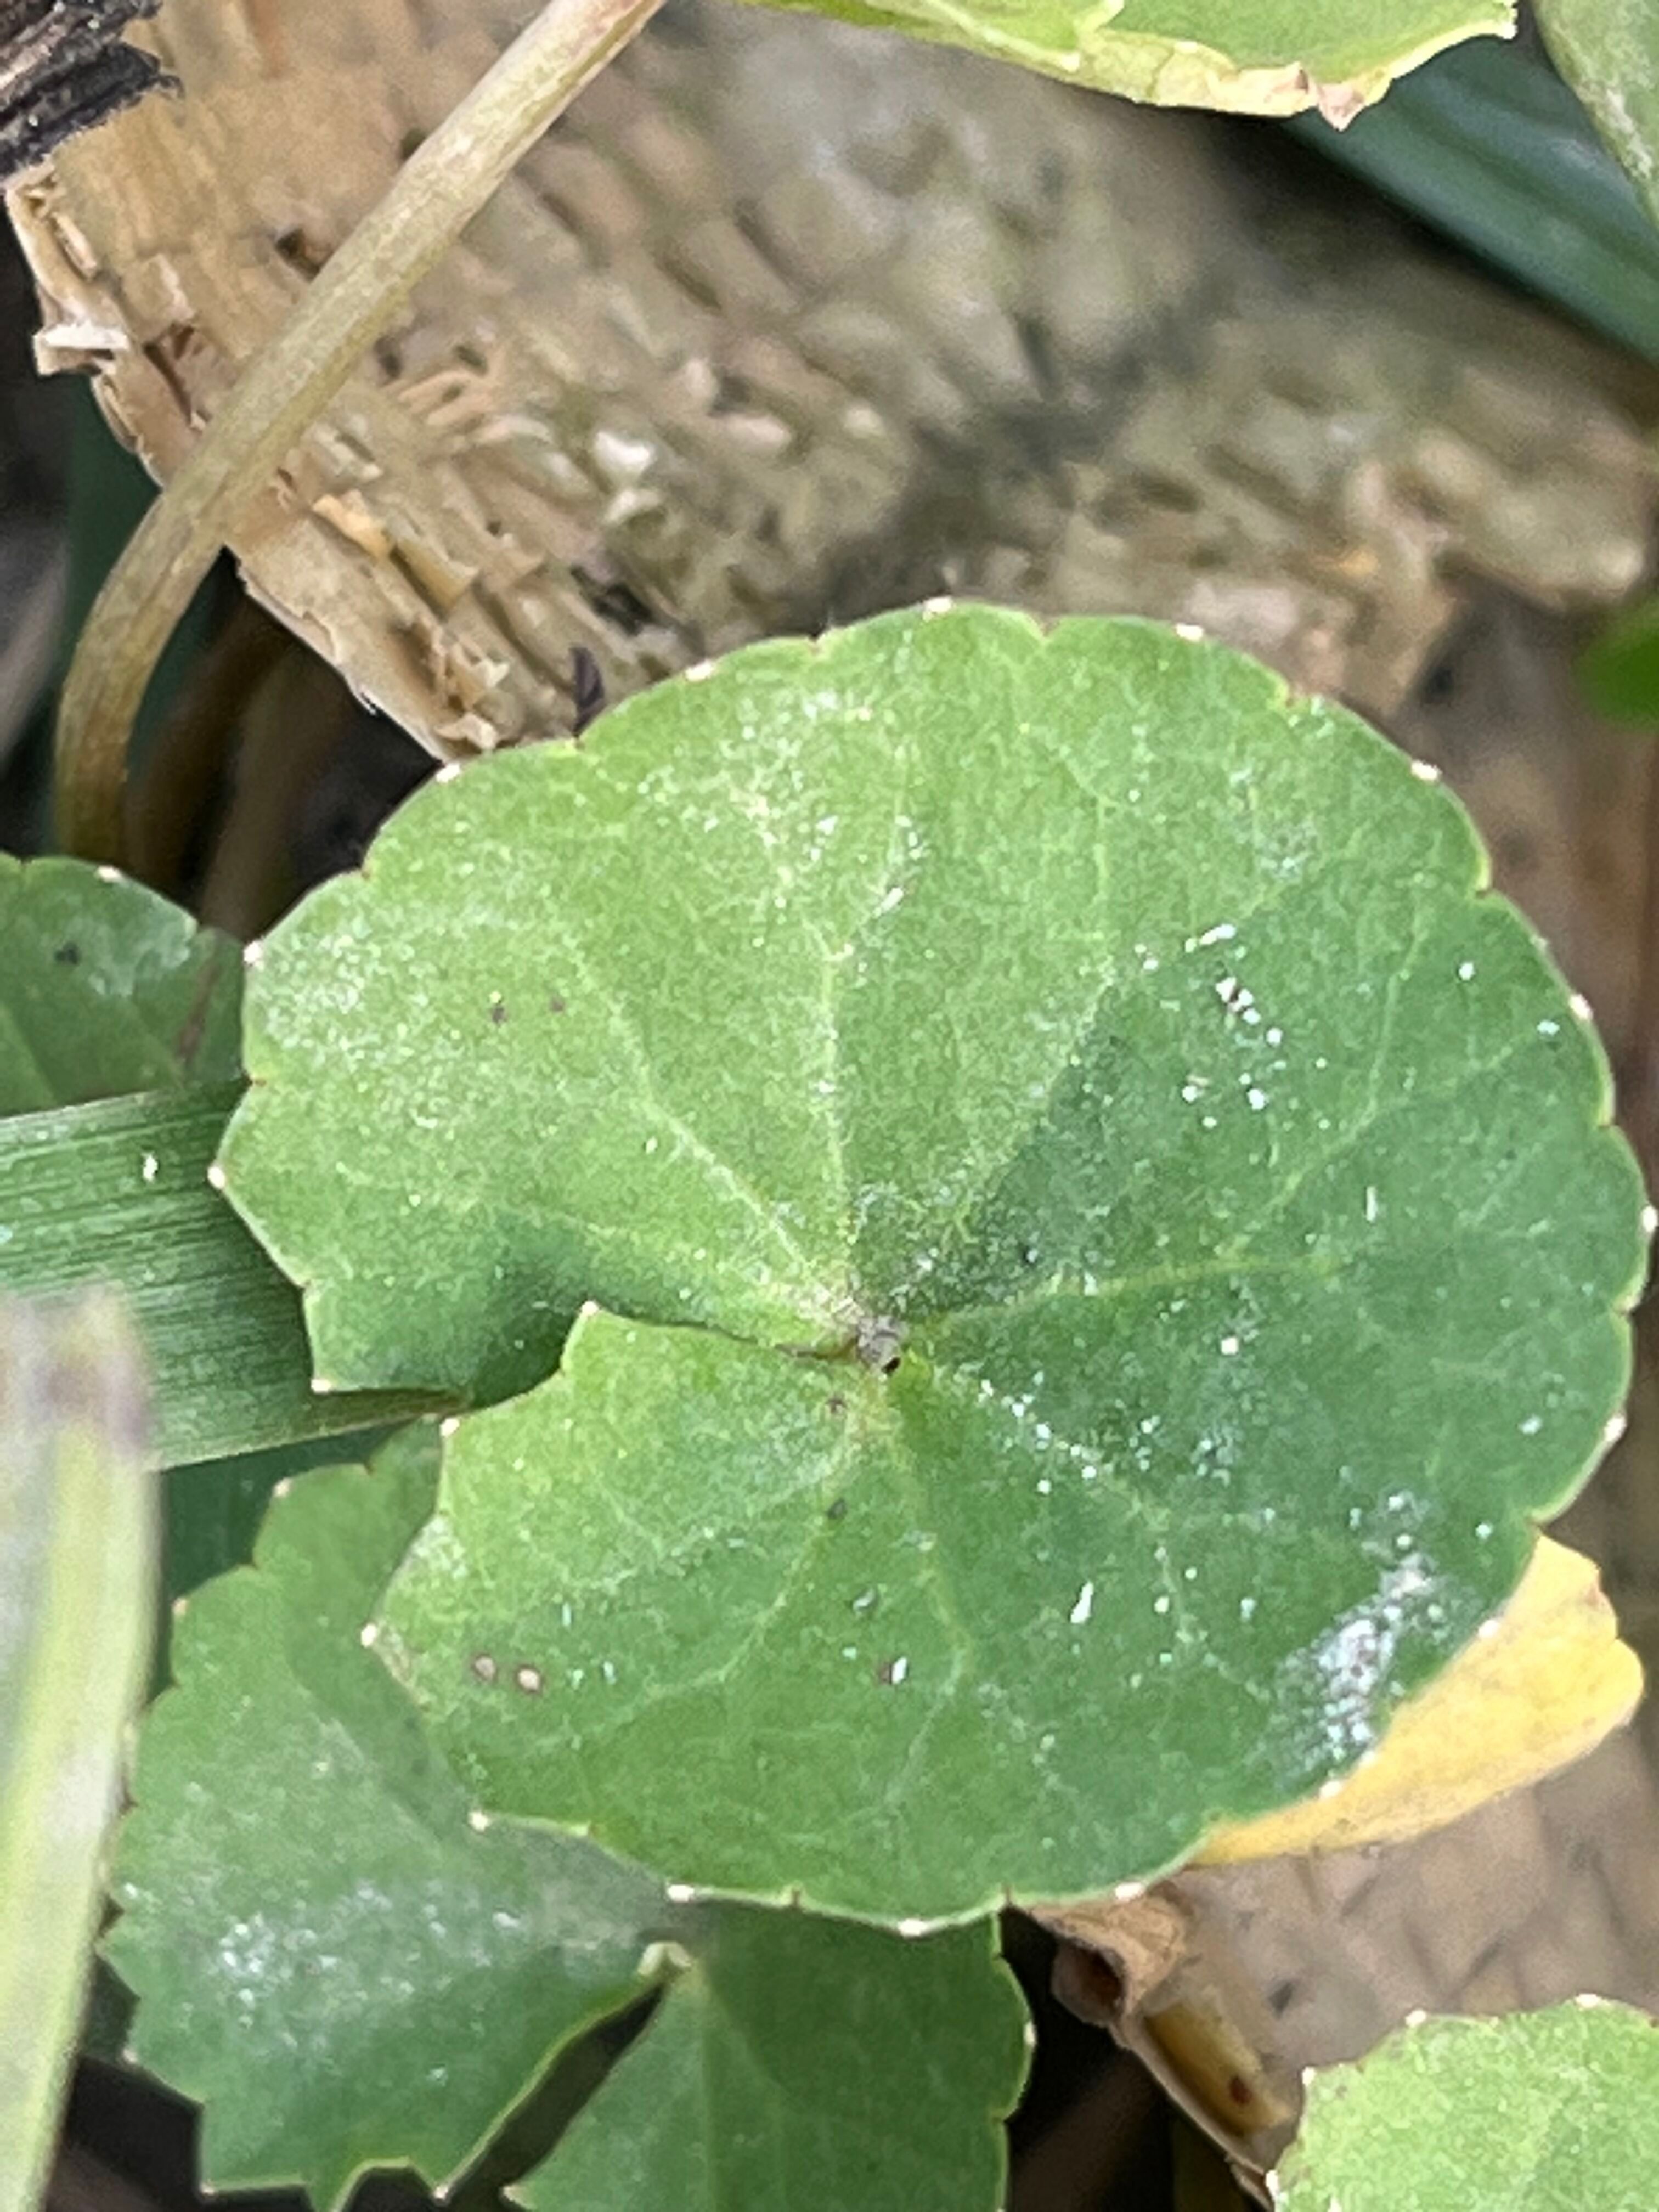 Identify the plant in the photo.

thankuni
